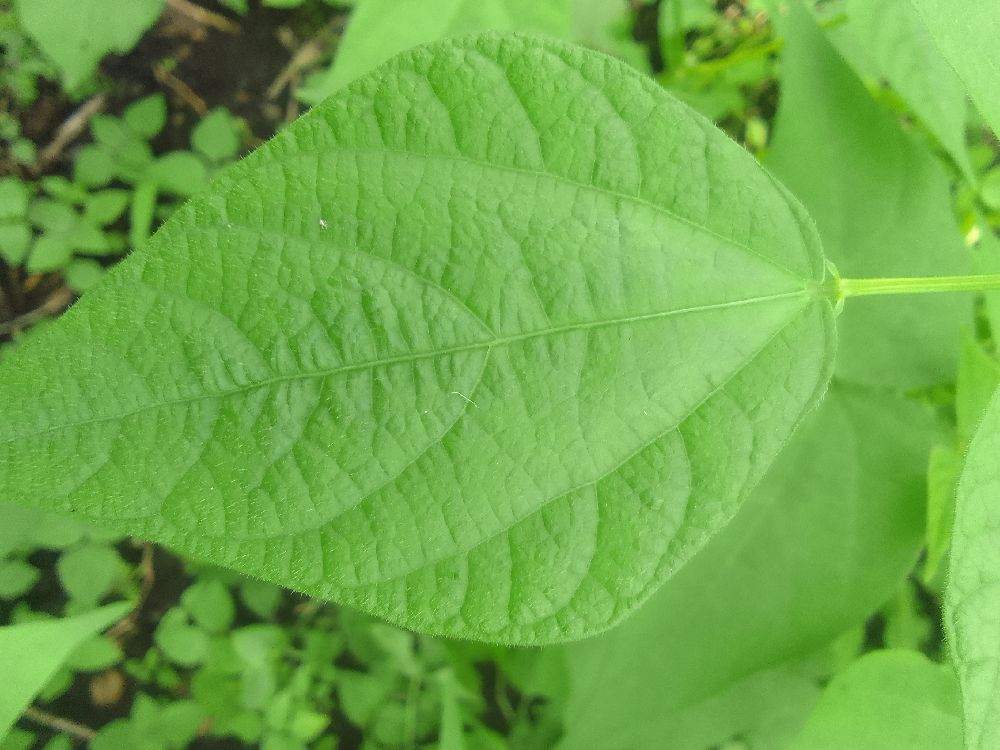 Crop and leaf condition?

common bean, healthy
